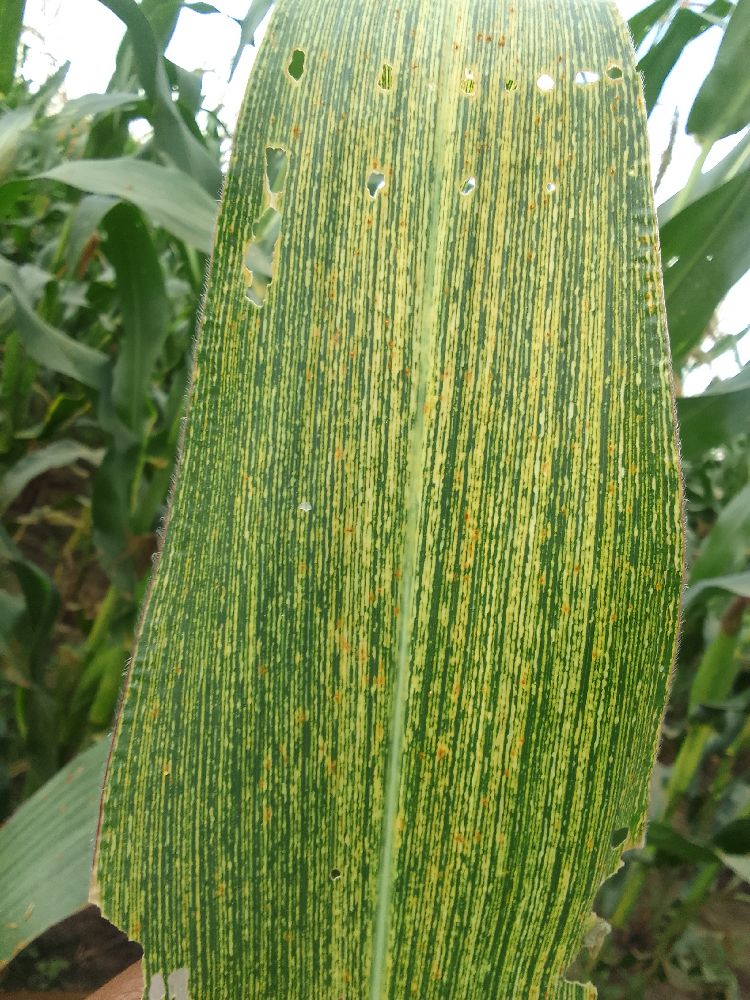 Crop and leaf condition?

maize, maize streak virus
